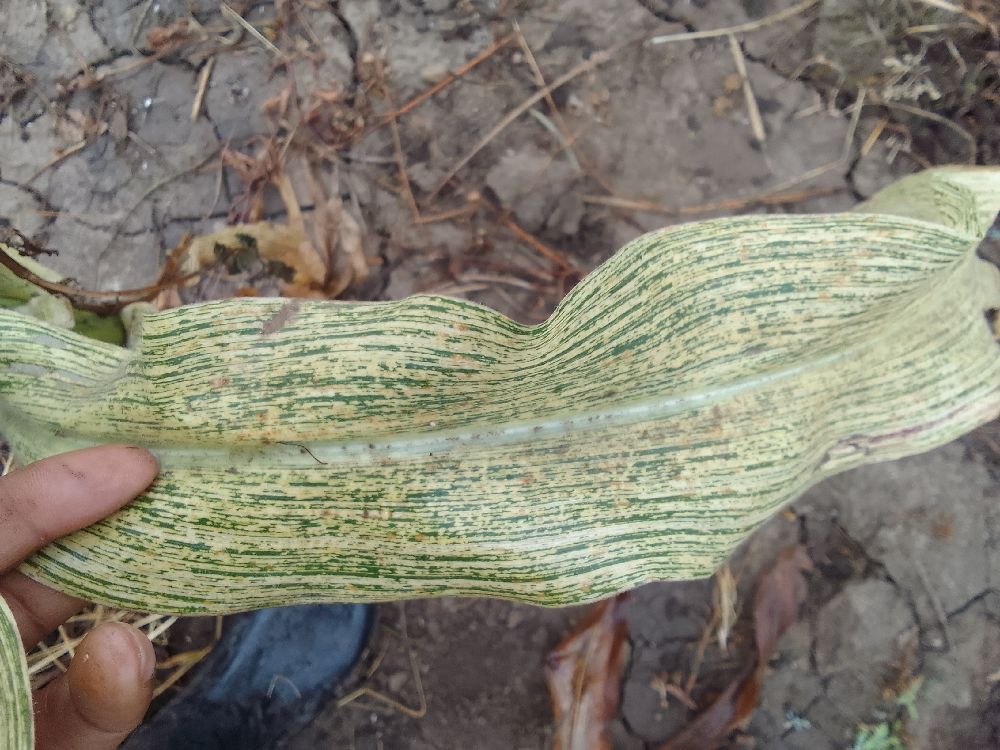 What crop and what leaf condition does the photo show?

maize, maize streak virus
